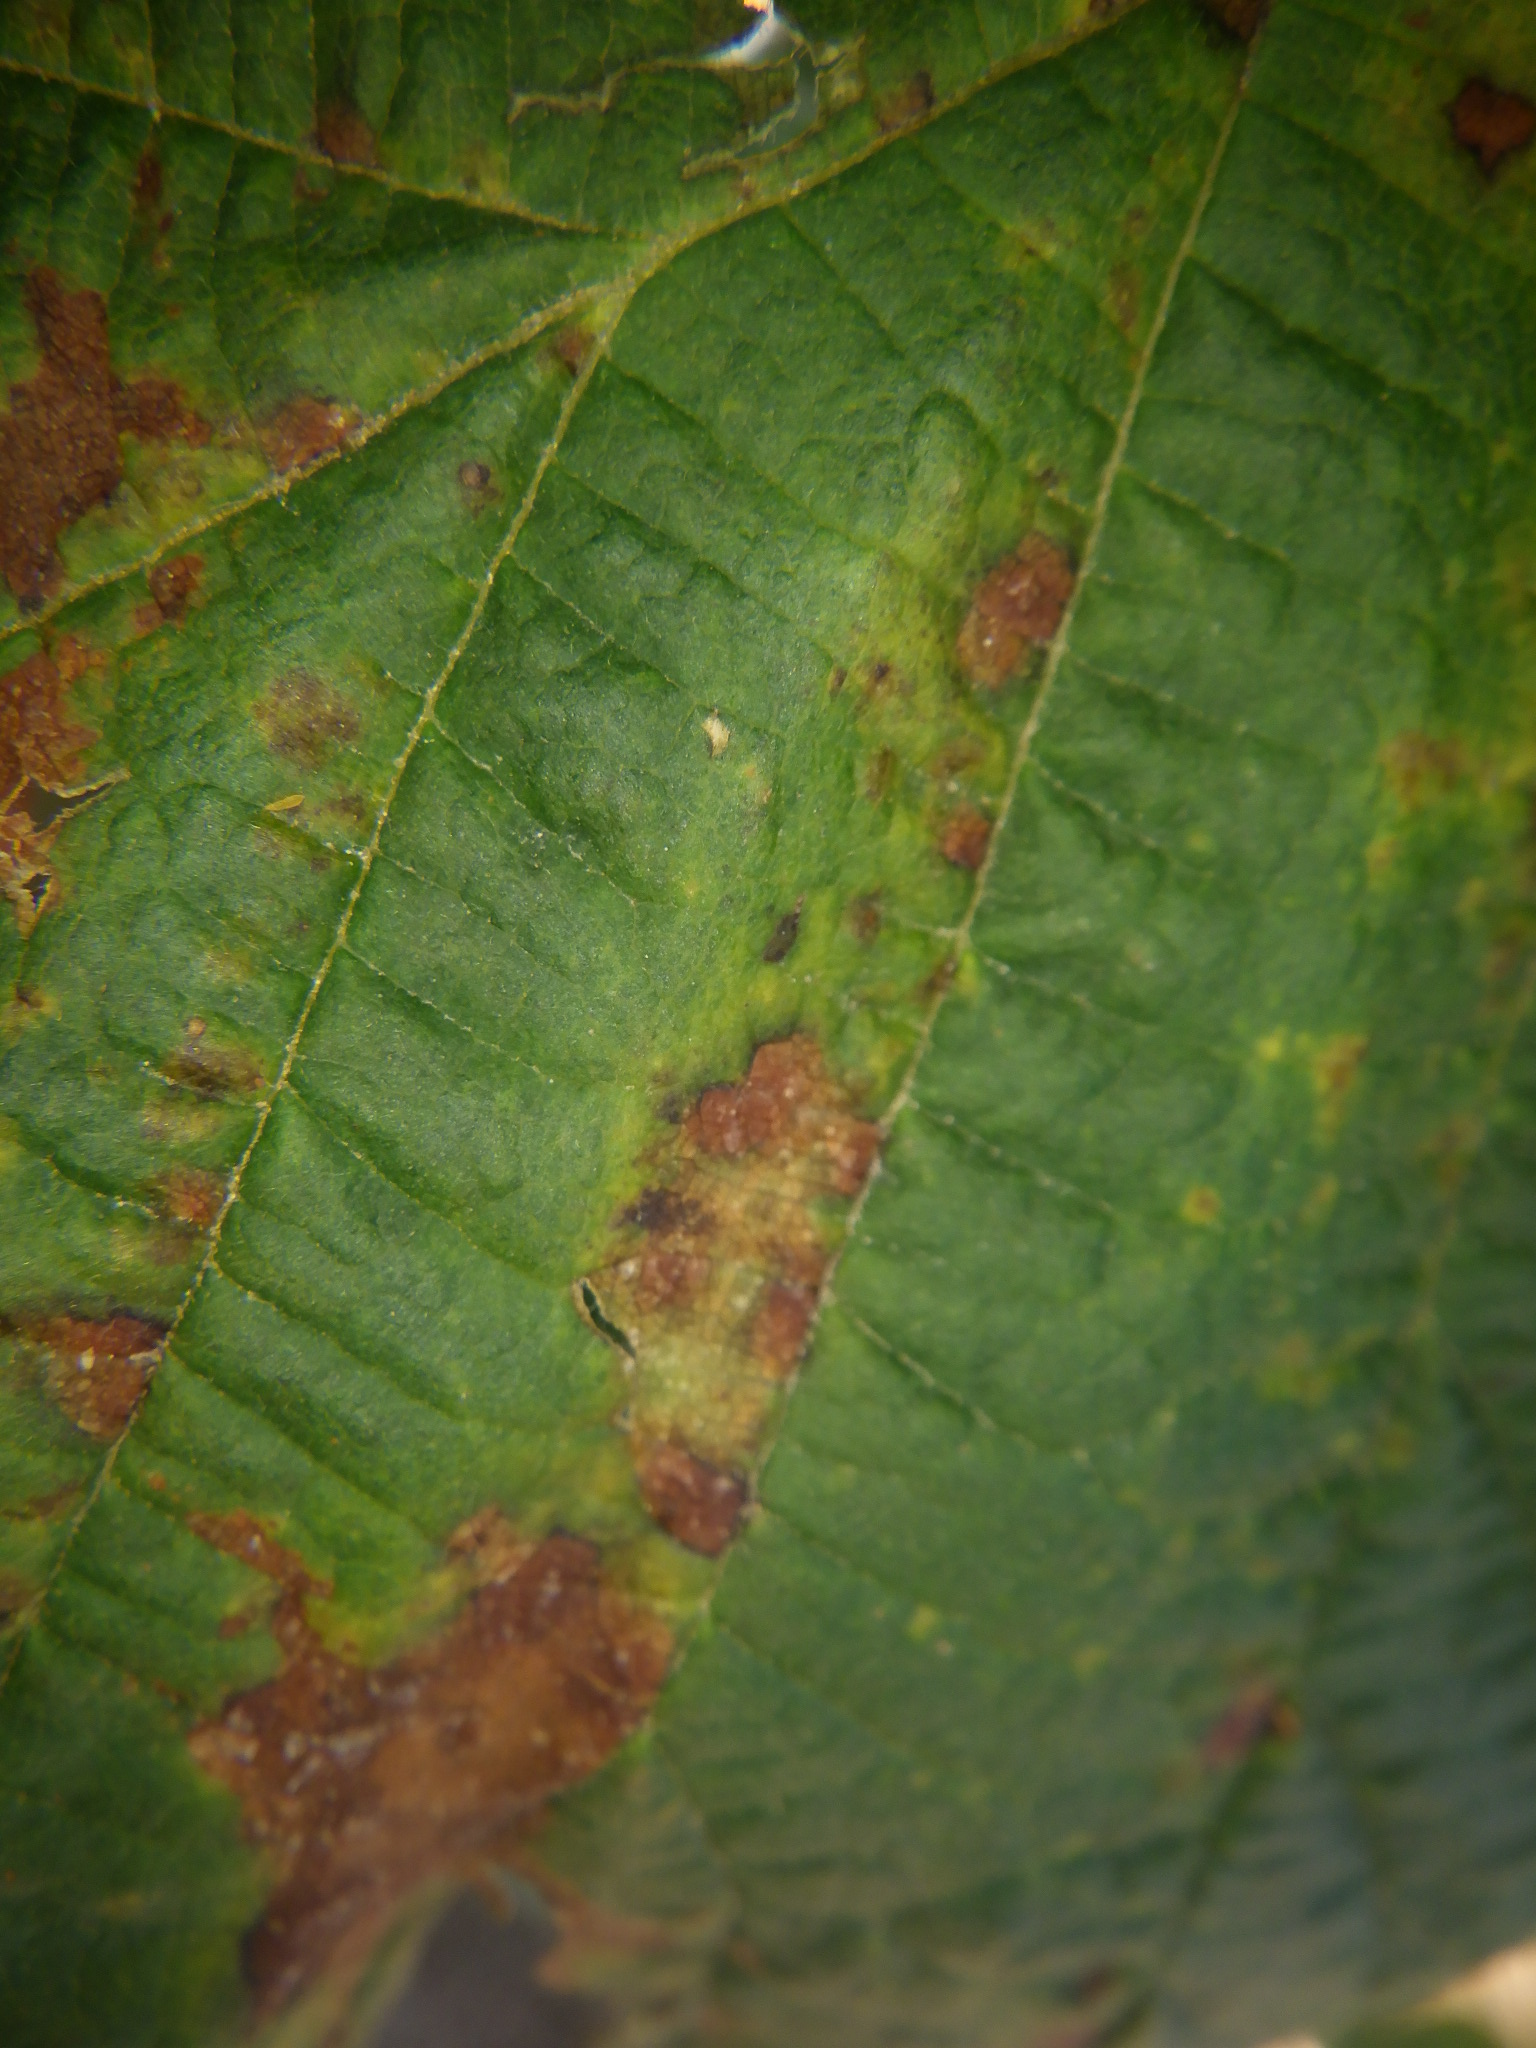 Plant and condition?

hazel, sunburn
